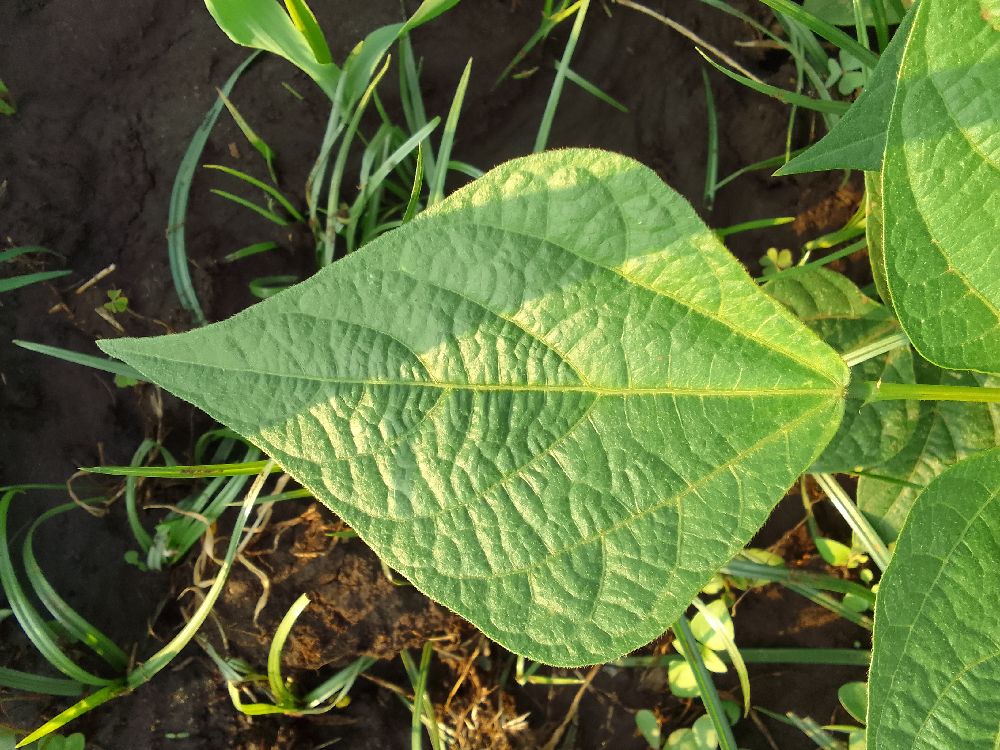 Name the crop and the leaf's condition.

common bean, healthy
